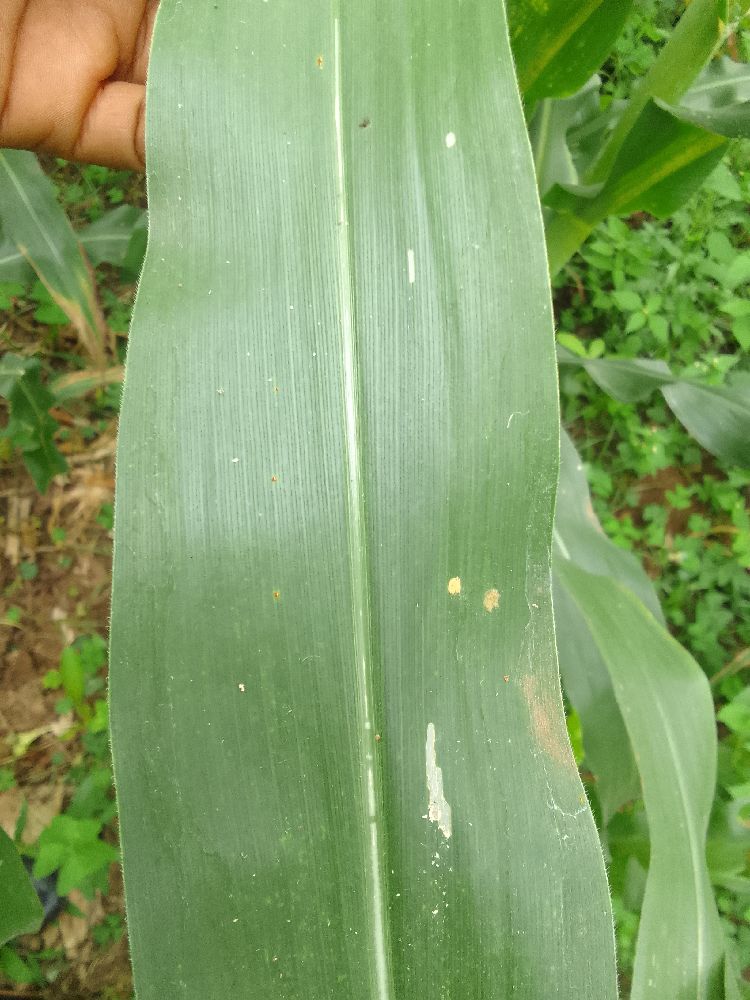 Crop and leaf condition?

maize, healthy
